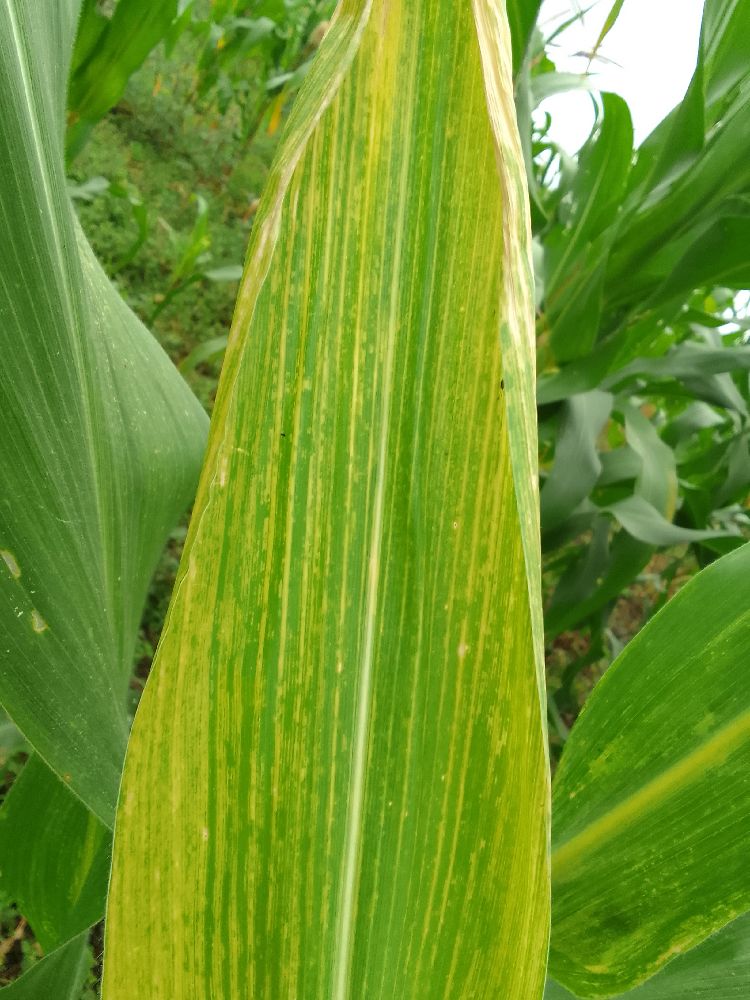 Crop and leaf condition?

maize, maize lethal necrosis
